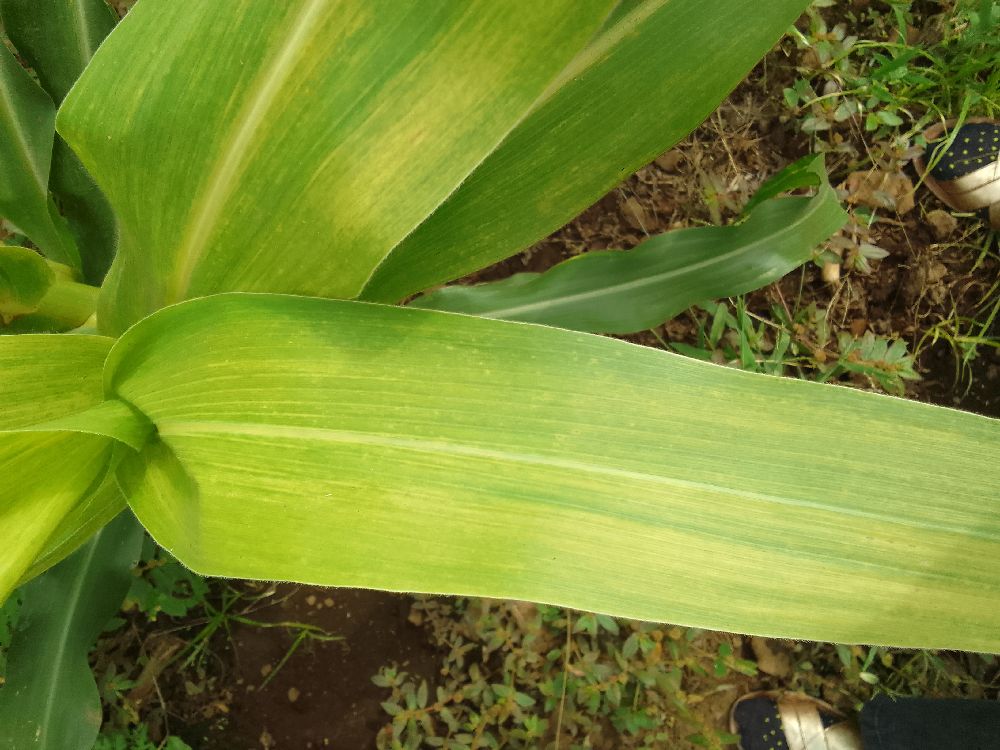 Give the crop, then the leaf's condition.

maize, maize lethal necrosis
